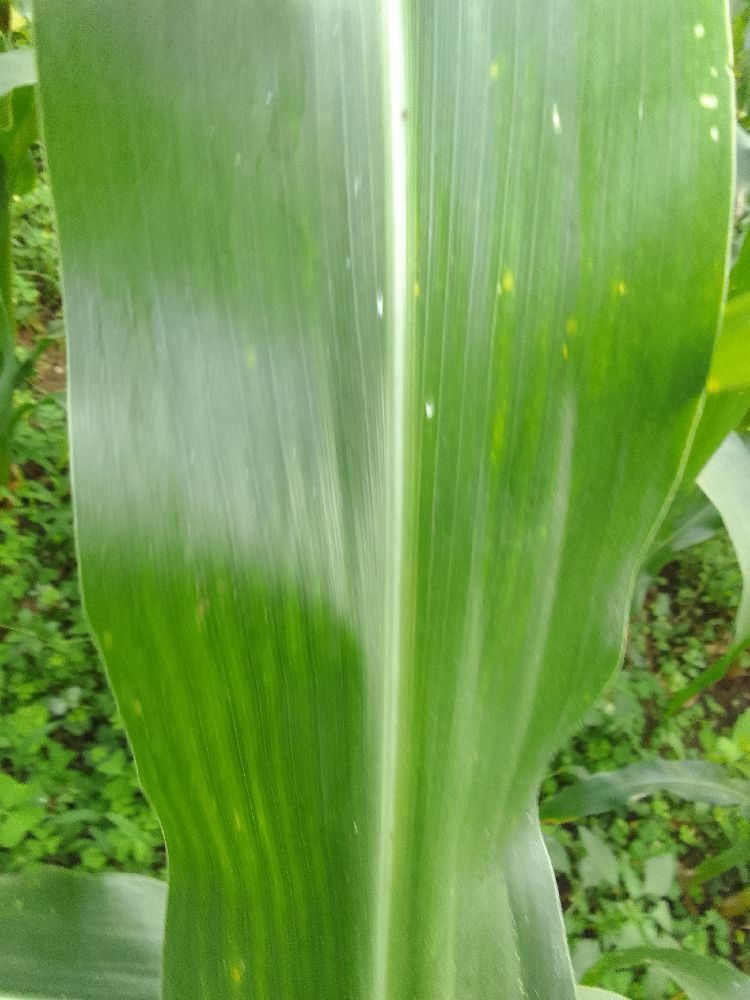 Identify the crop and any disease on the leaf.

maize, healthy
